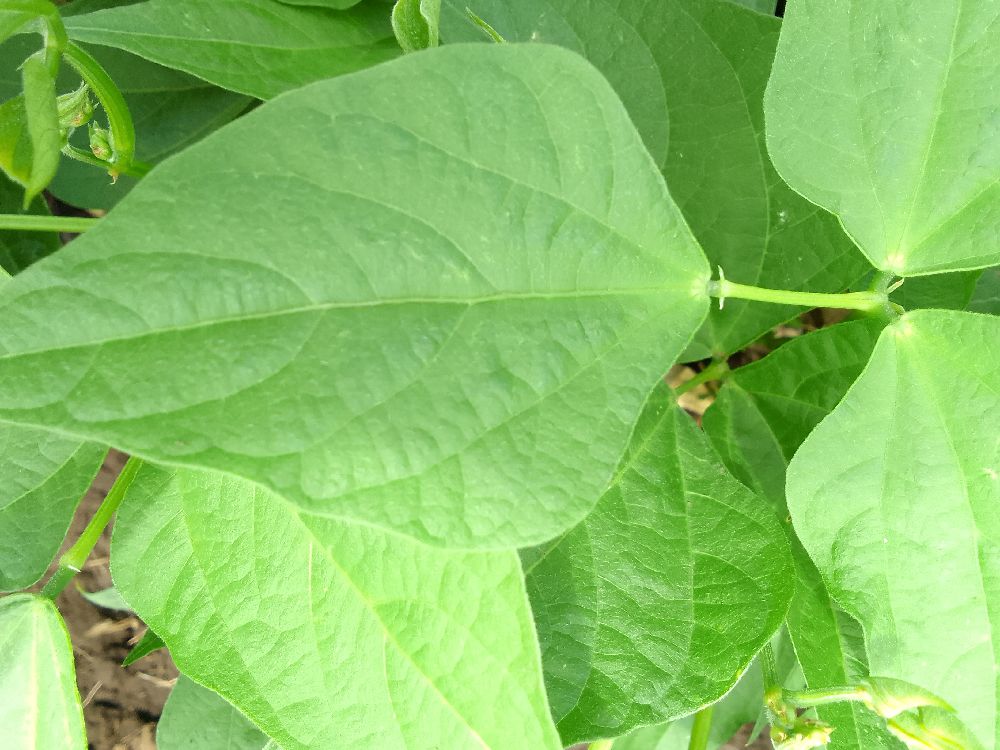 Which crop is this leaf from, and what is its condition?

common bean, healthy
